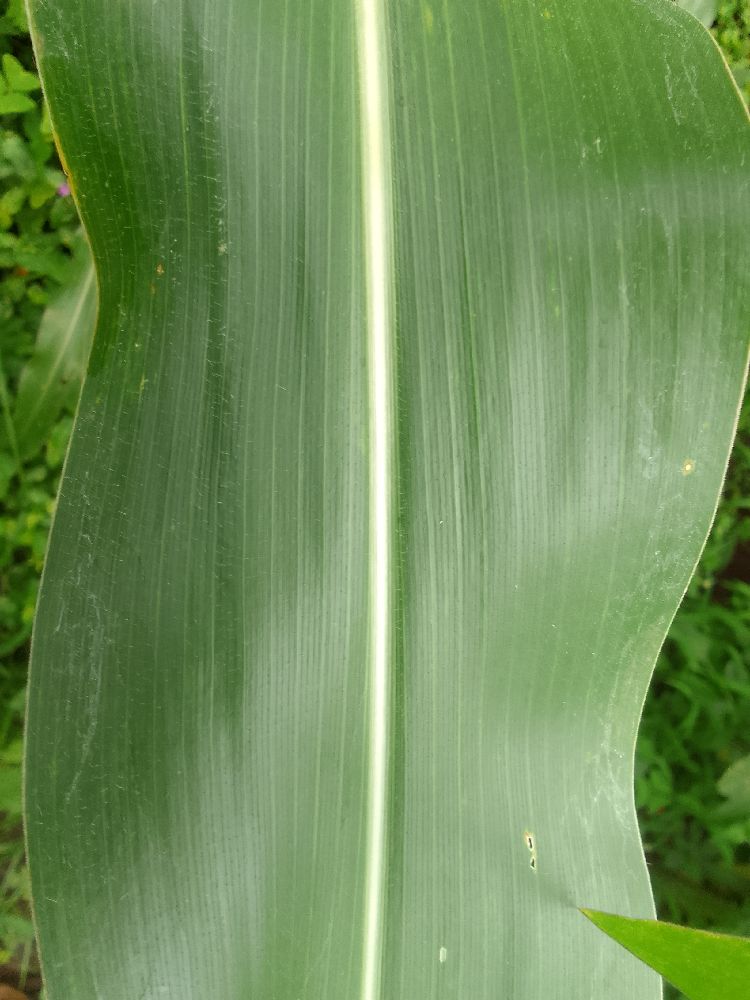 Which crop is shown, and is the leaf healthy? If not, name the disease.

maize, healthy
